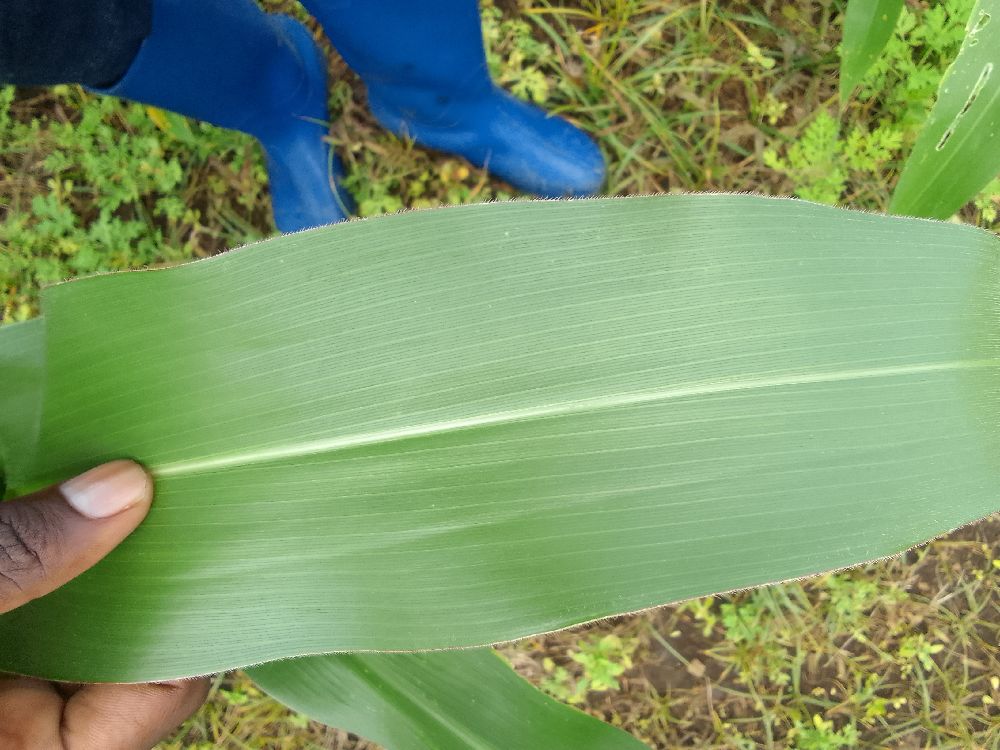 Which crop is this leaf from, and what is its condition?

maize, healthy
